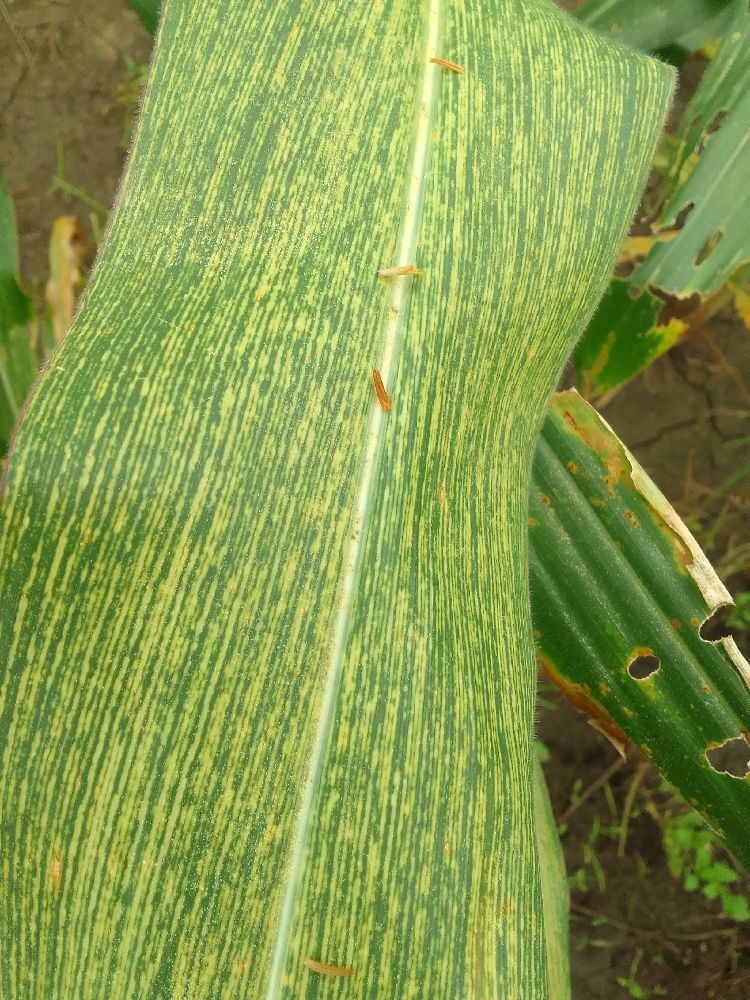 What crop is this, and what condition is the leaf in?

maize, maize streak virus
